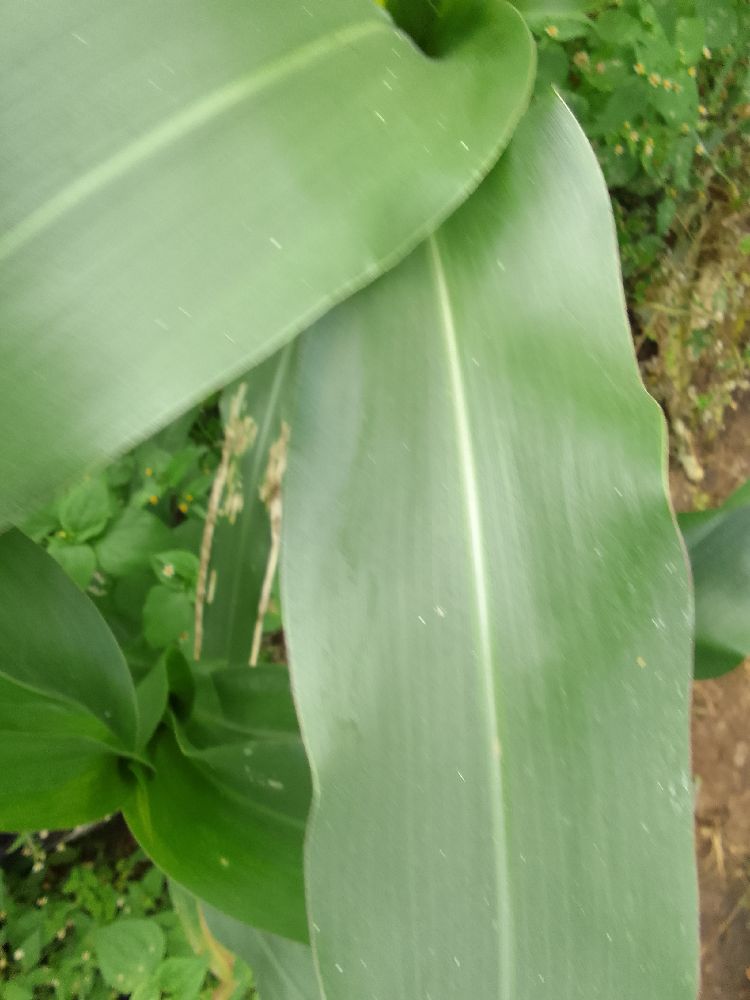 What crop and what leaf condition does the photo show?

maize, healthy
